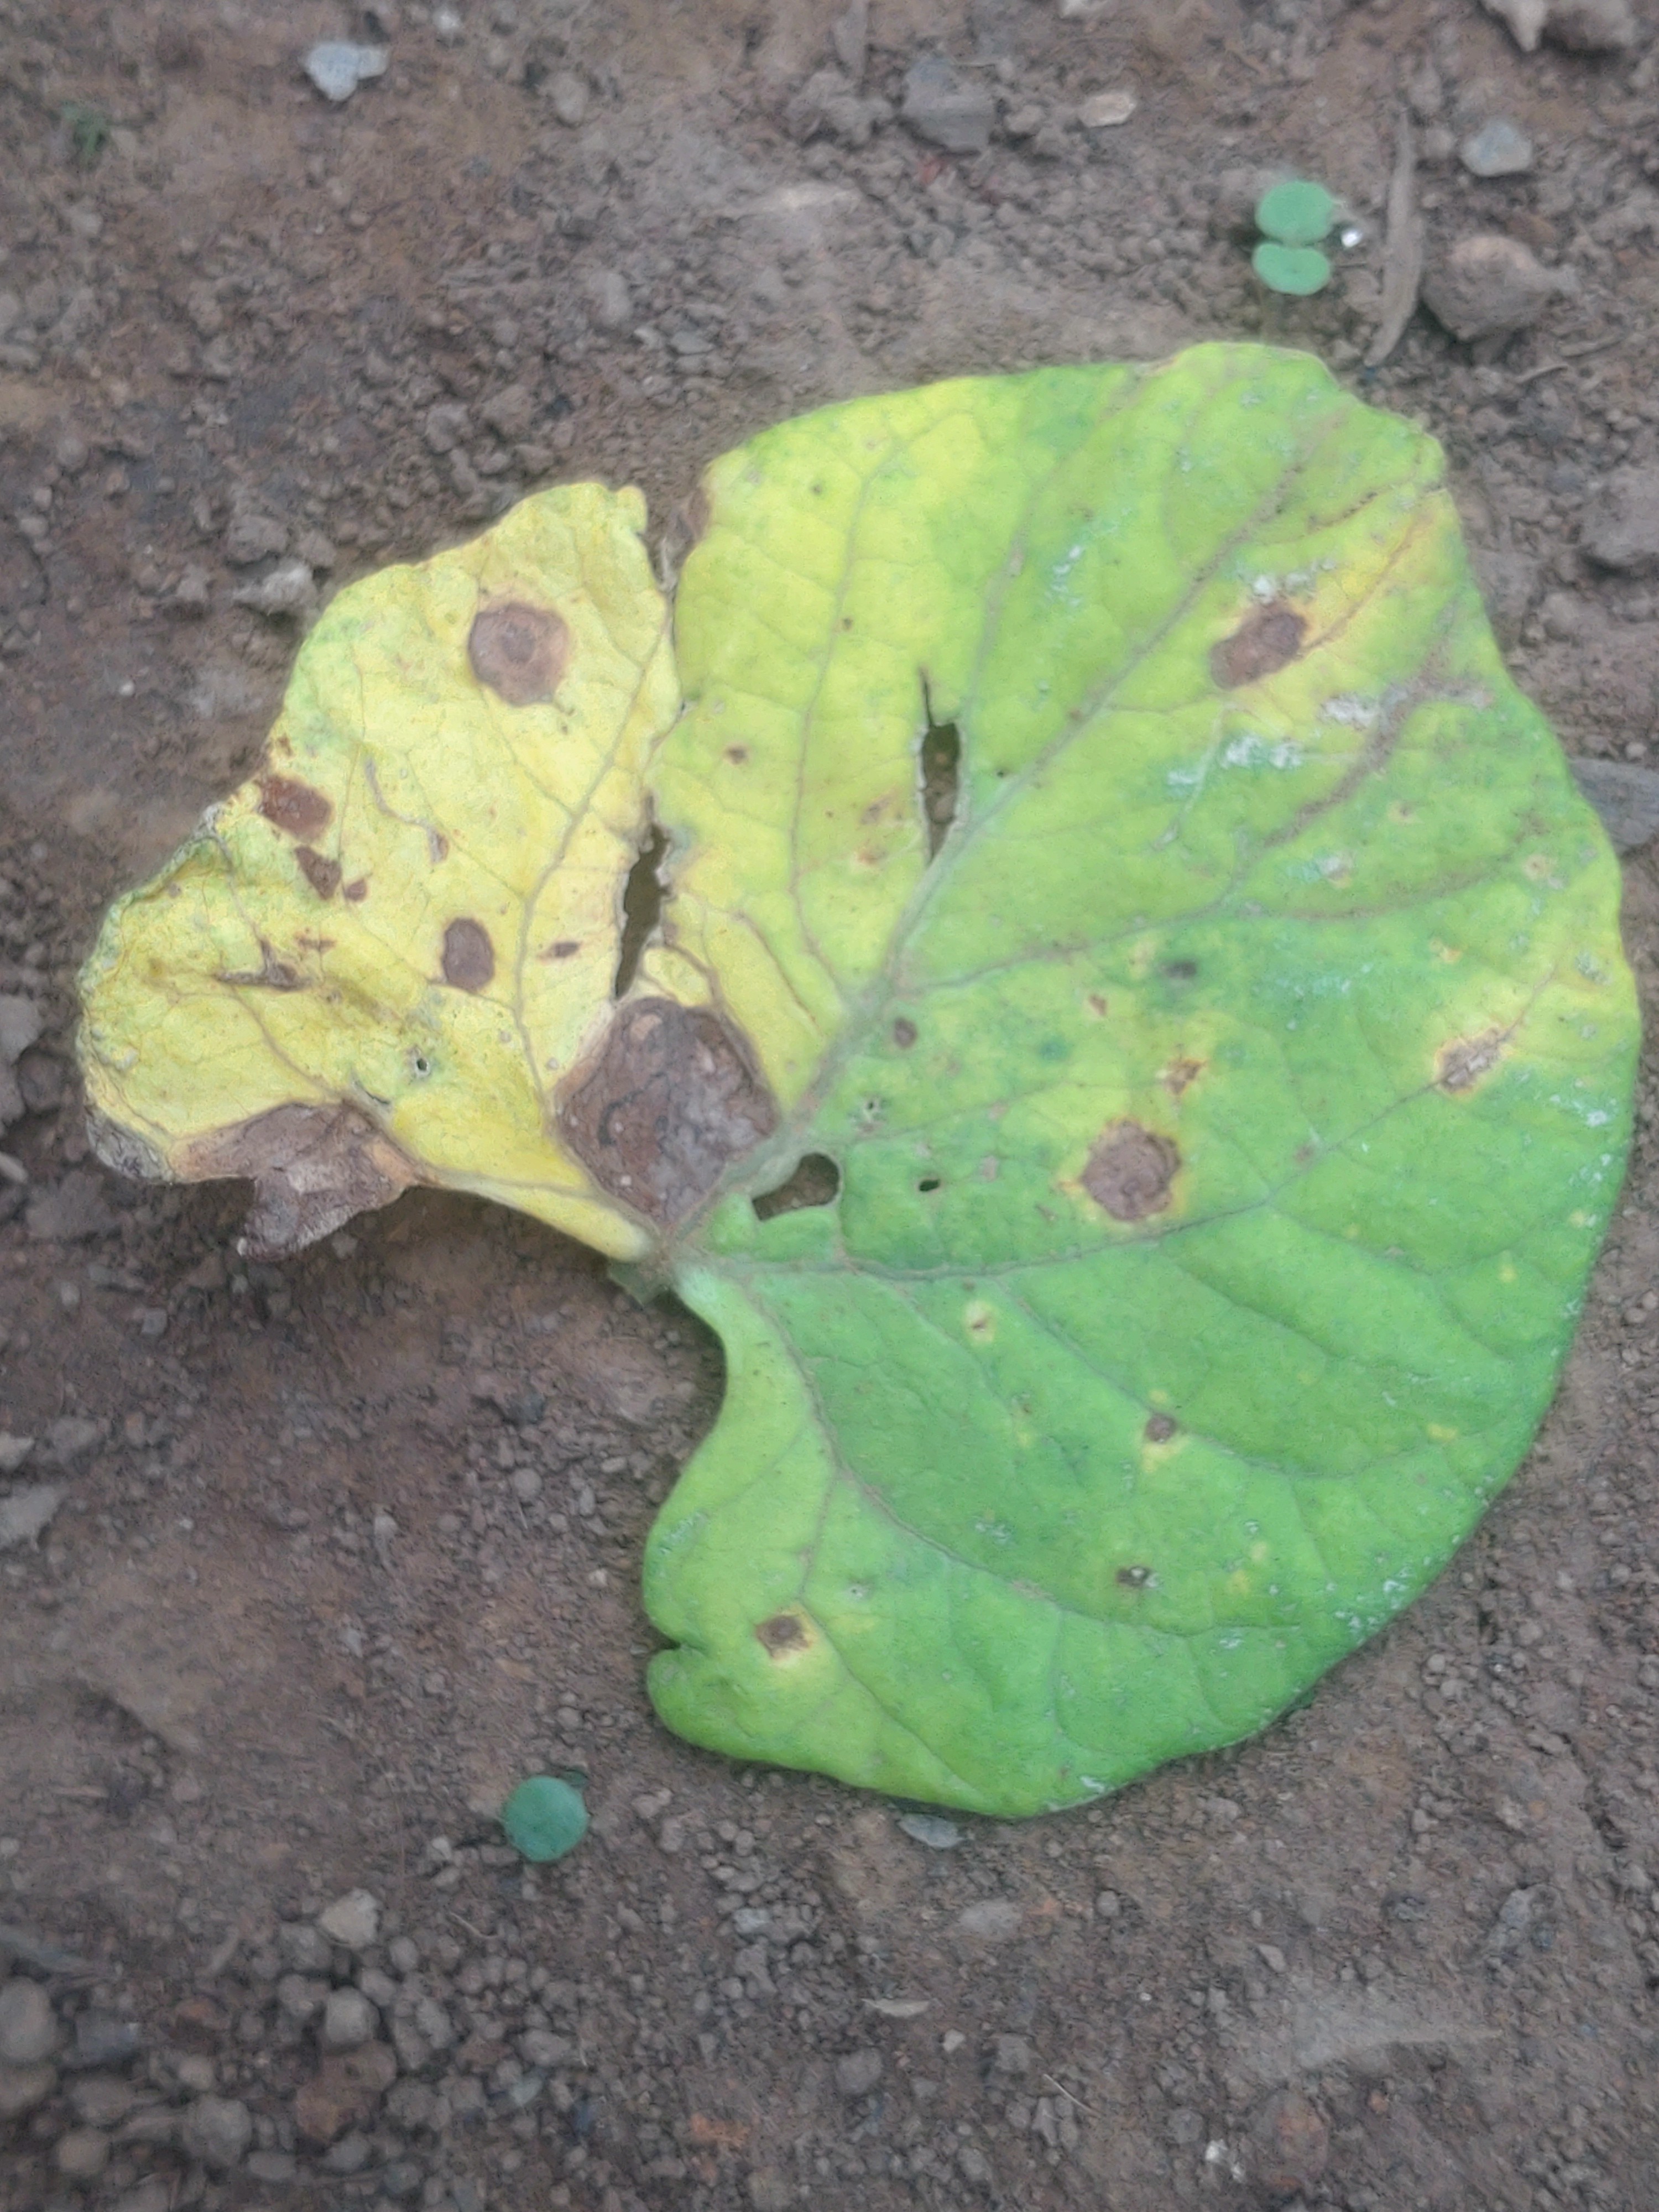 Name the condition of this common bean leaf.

anthracnose
